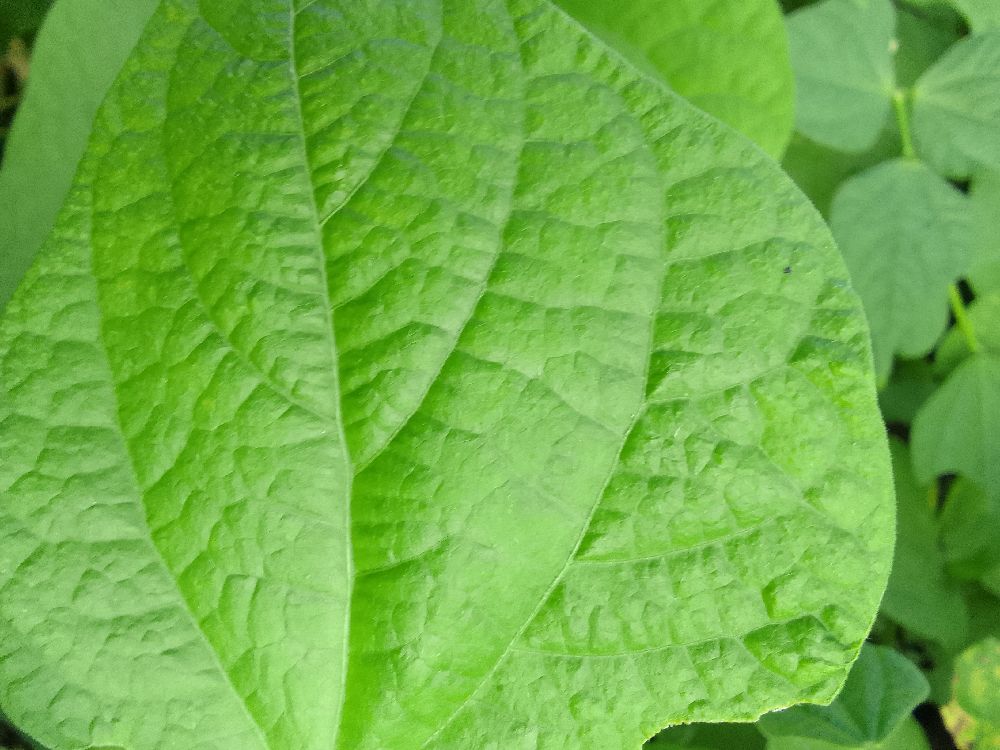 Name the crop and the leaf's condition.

common bean, healthy
